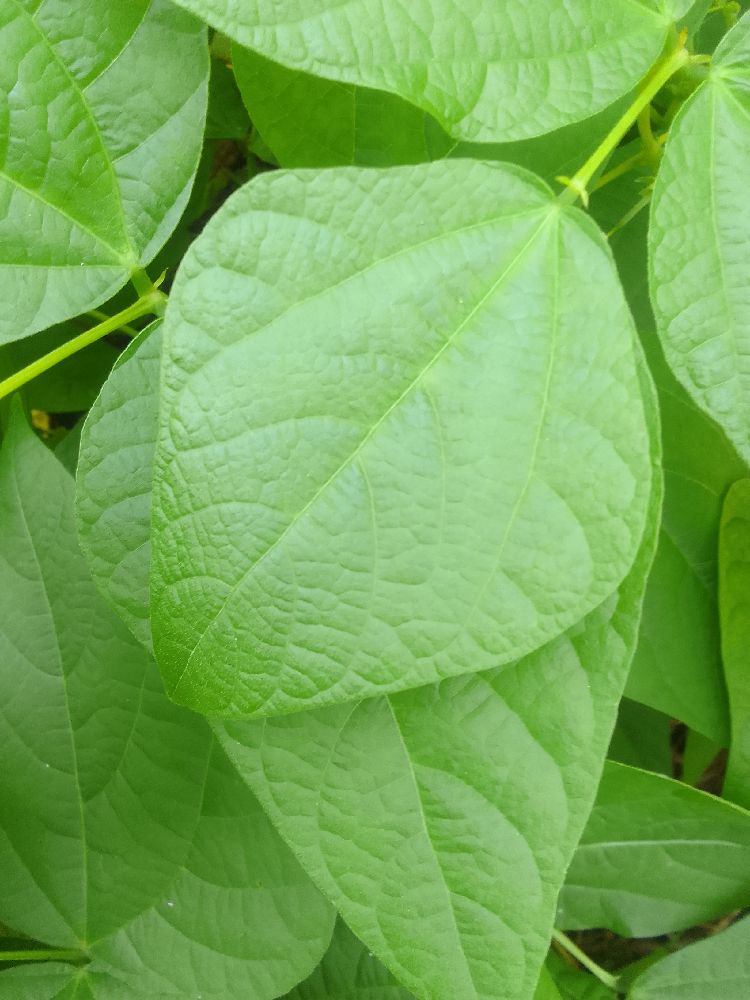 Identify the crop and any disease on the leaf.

common bean, healthy
